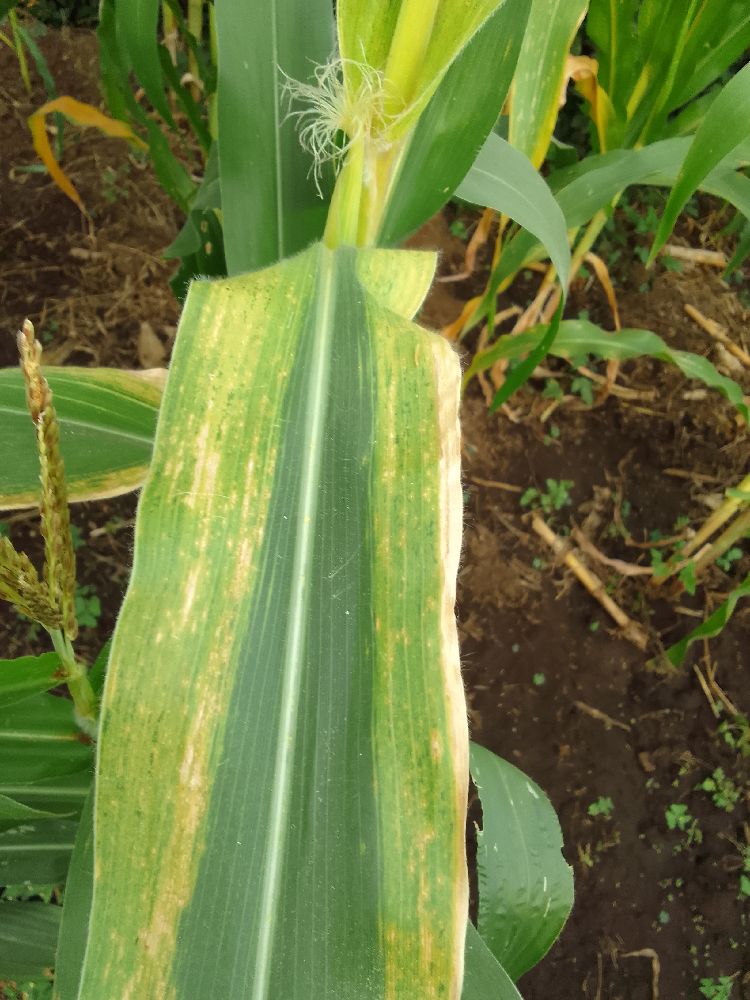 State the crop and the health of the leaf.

maize, maize lethal necrosis
